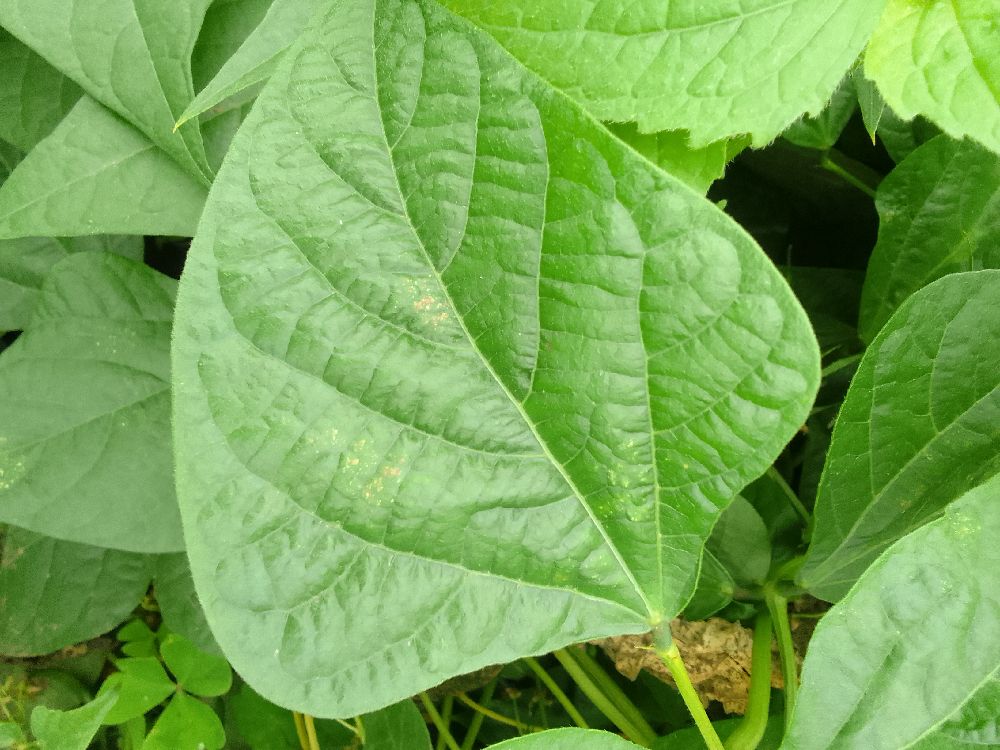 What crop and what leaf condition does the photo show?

common bean, healthy
